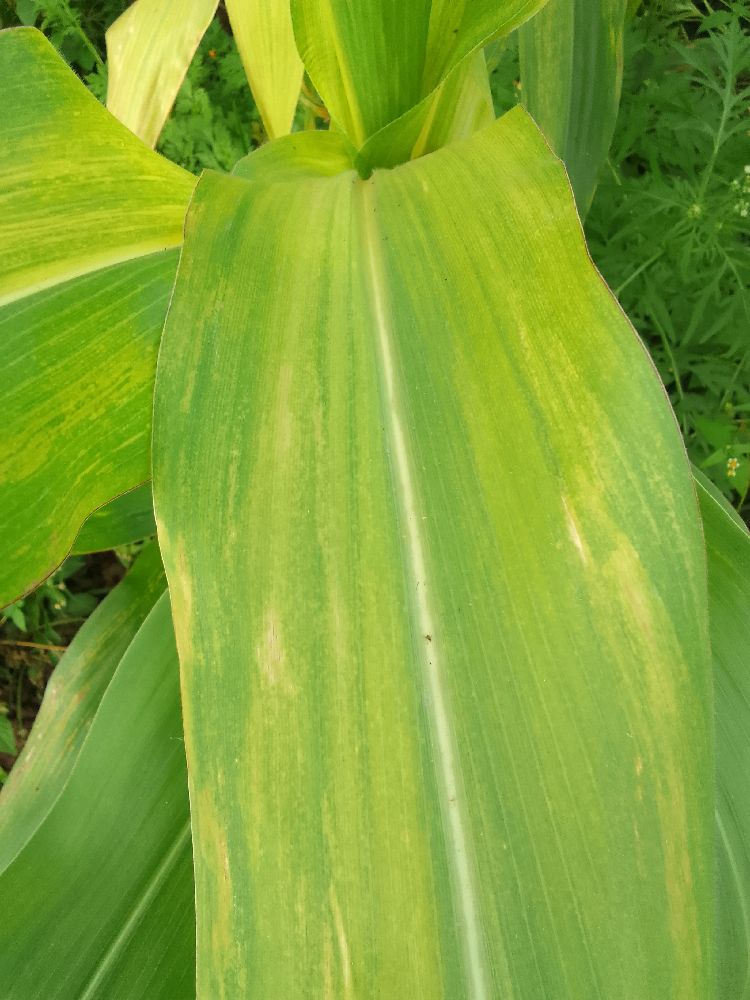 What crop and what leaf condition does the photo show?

maize, maize lethal necrosis
